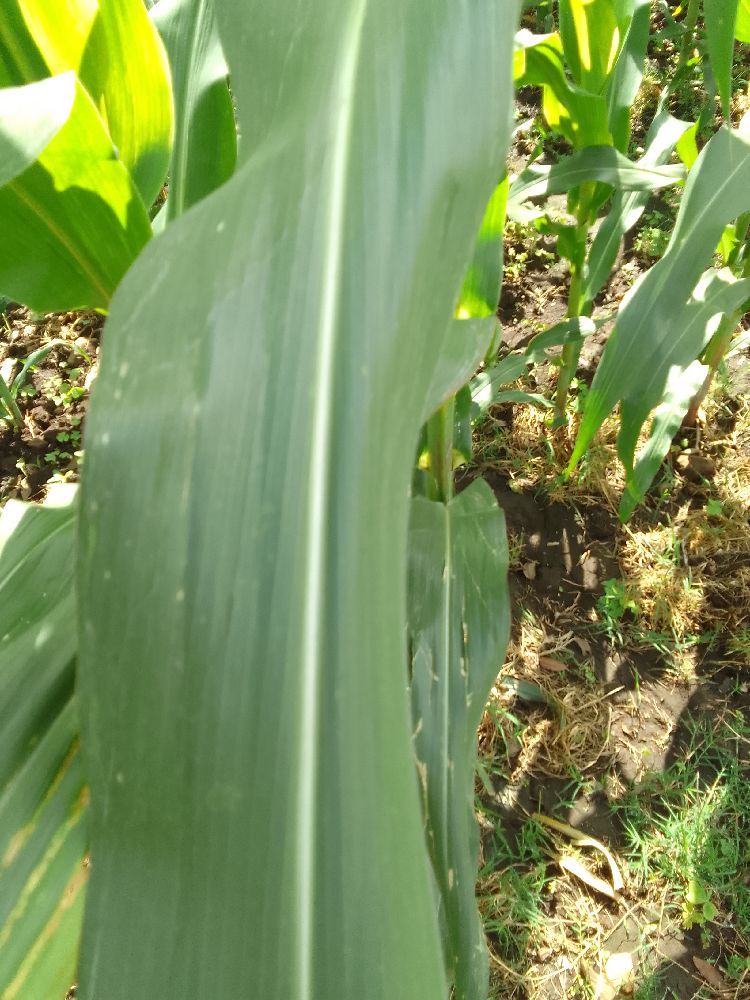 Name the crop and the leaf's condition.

maize, healthy
